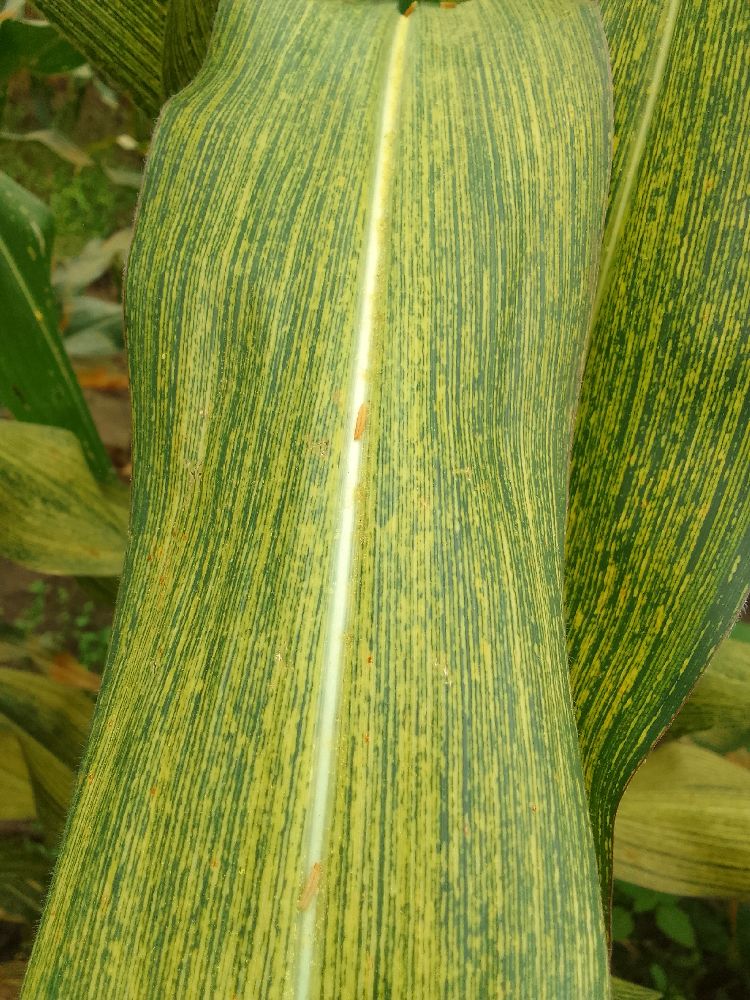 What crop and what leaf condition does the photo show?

maize, maize streak virus
